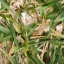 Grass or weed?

grass
